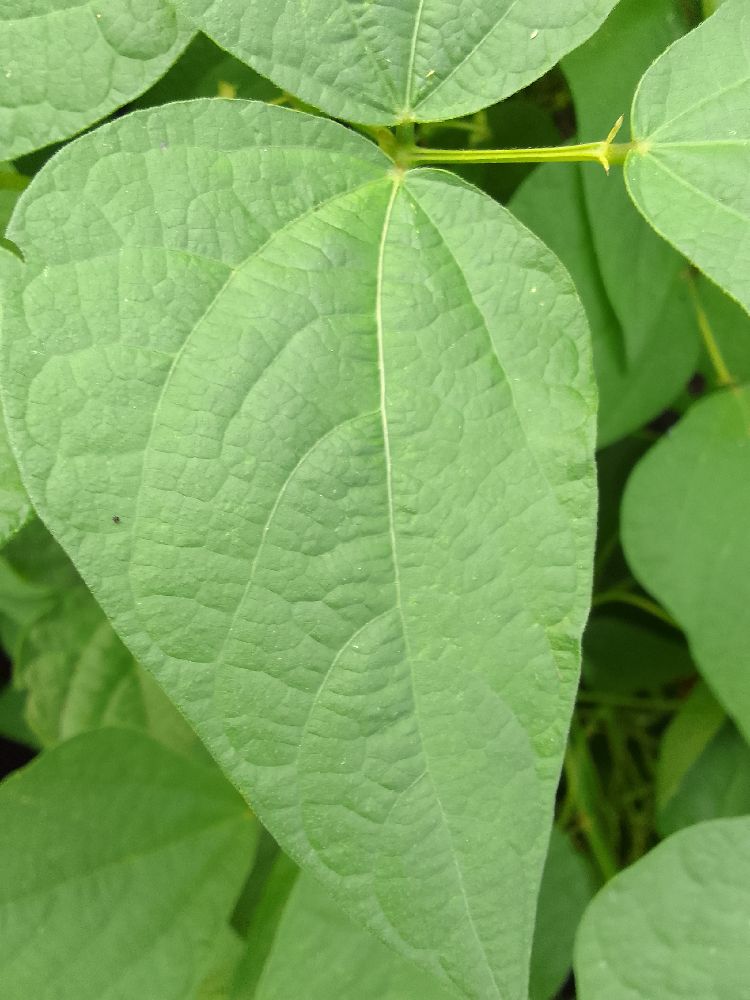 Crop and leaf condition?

common bean, healthy
